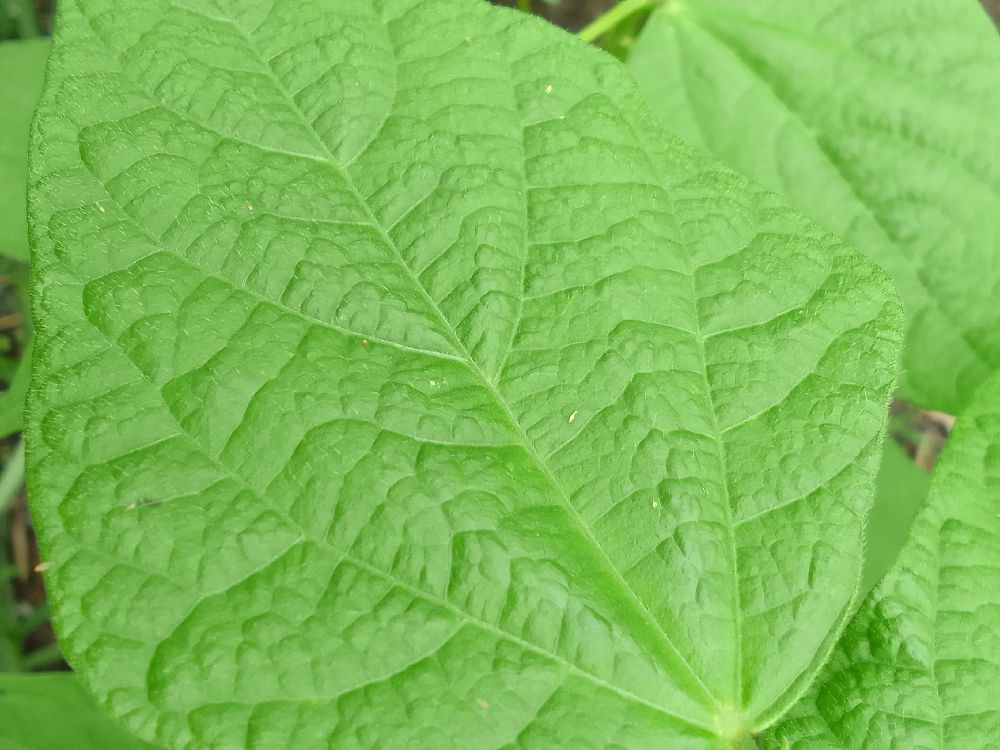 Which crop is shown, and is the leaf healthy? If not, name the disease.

common bean, healthy
